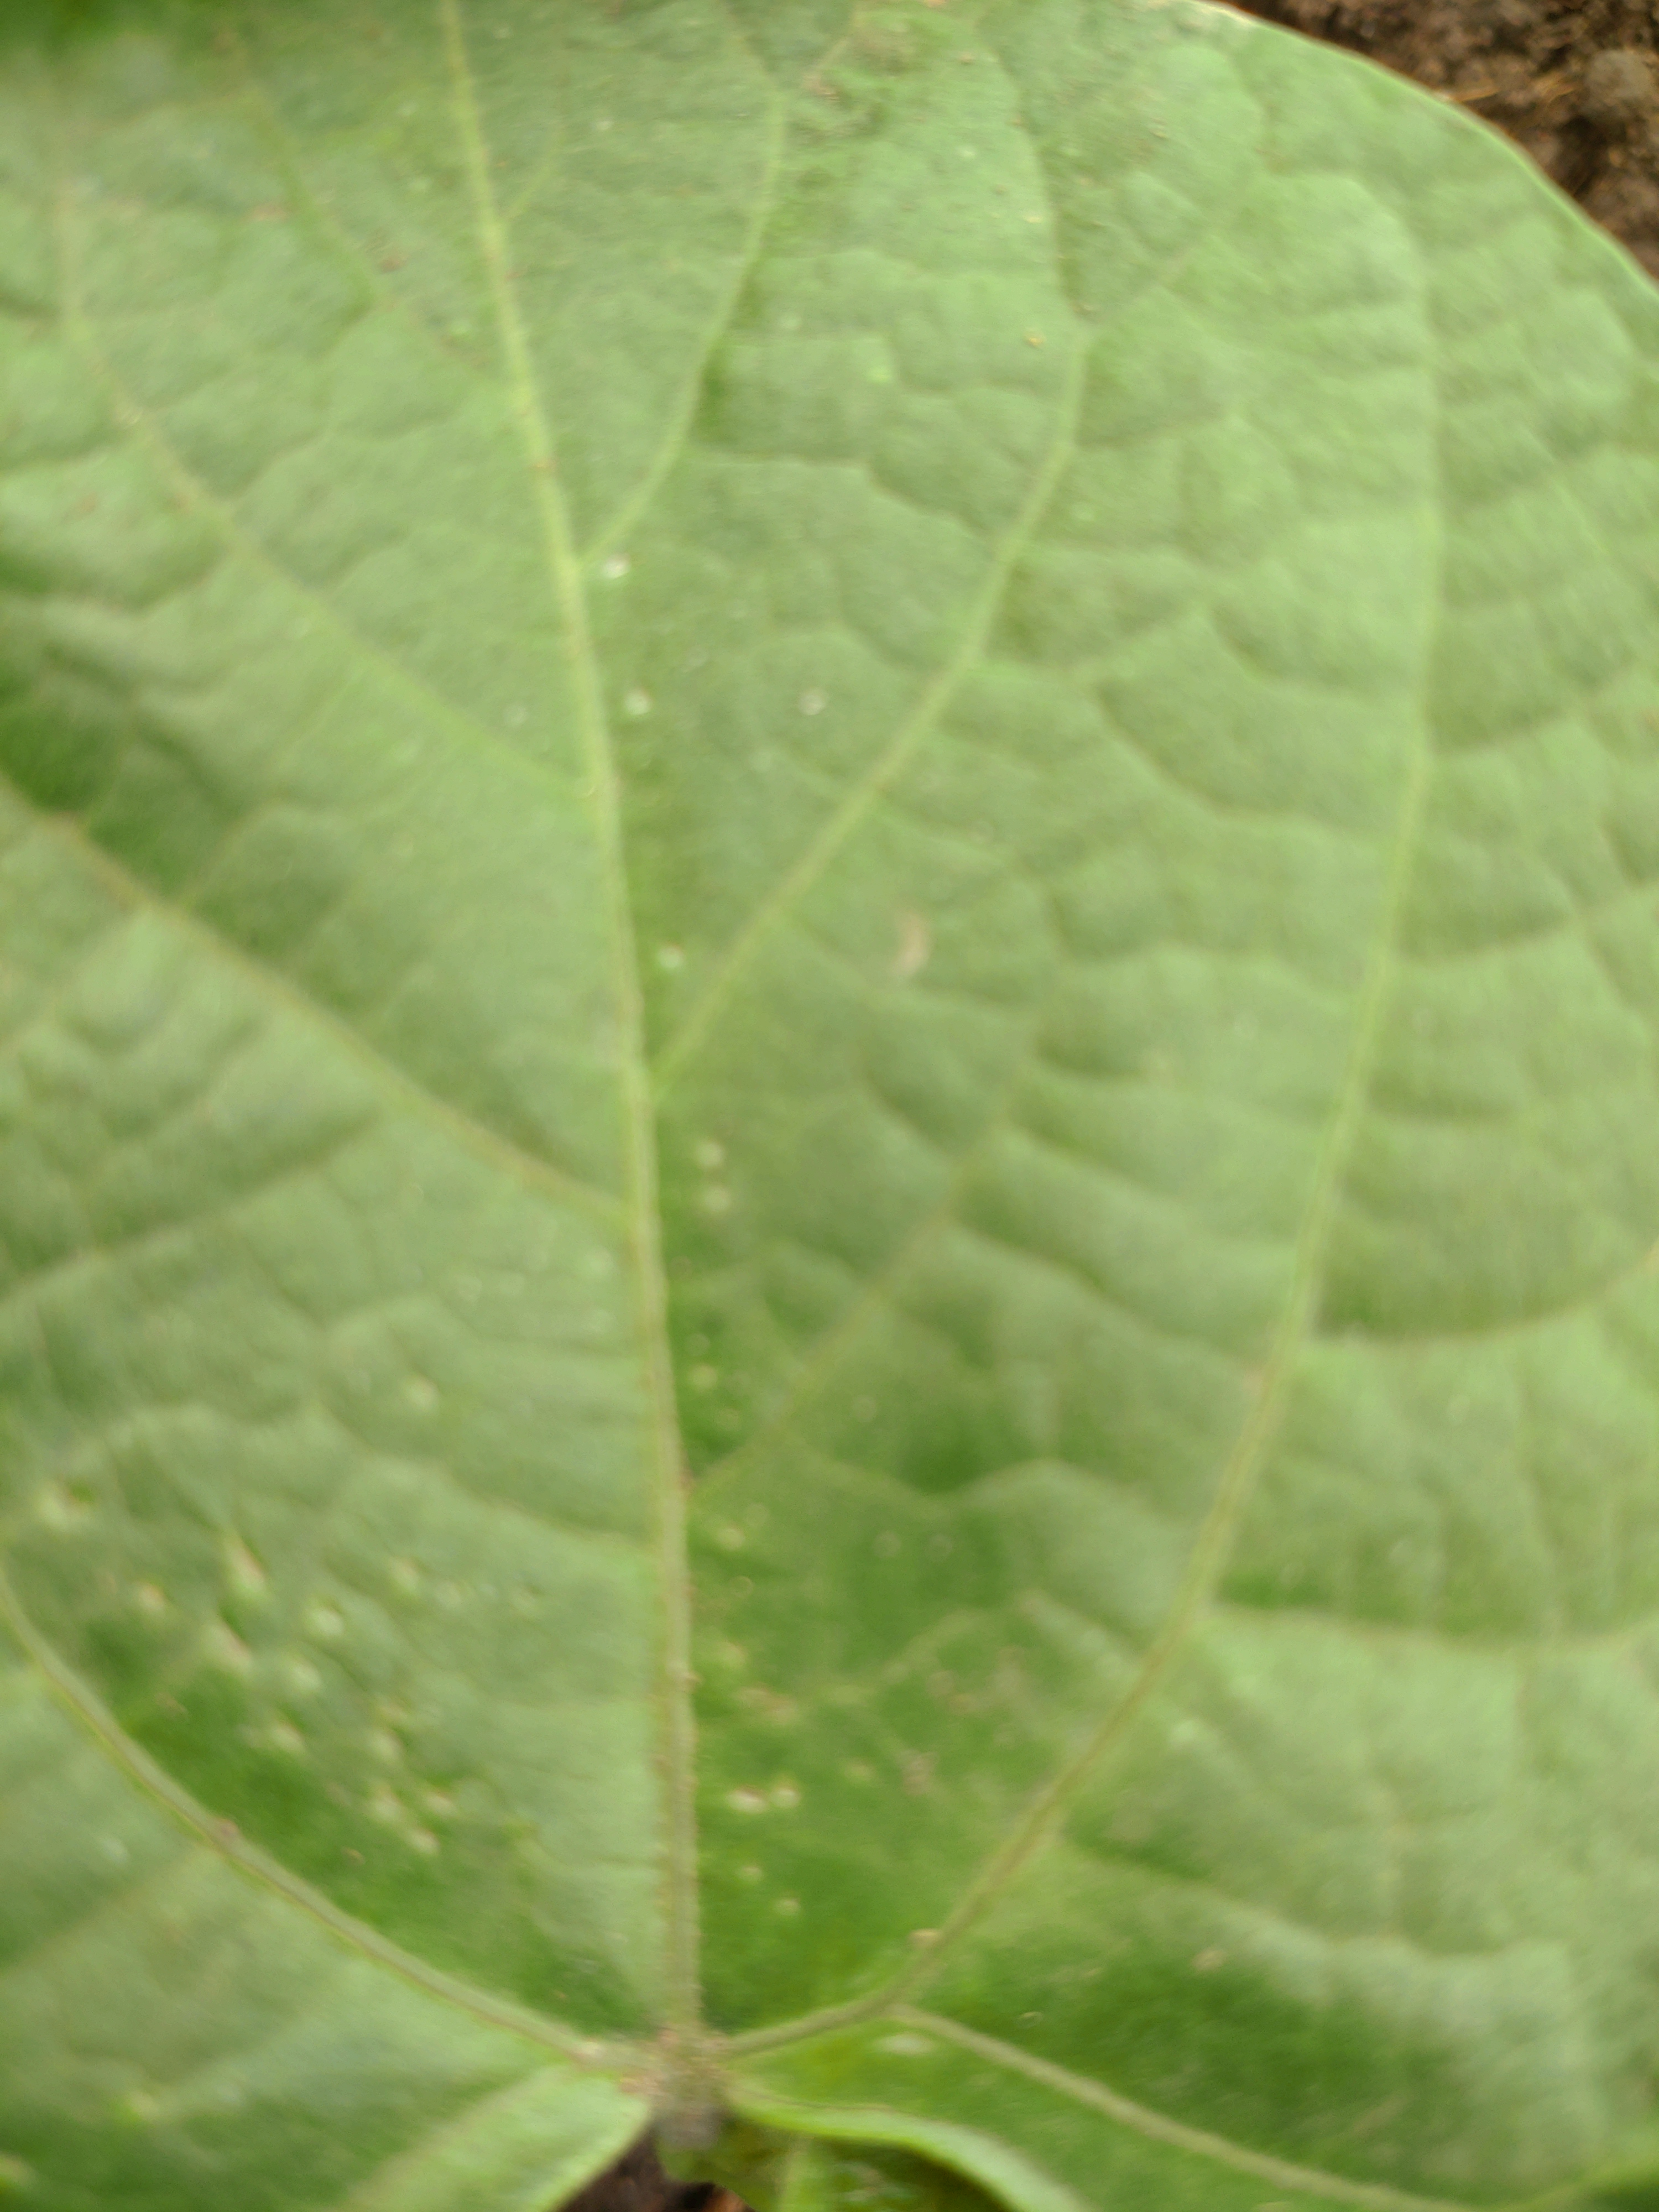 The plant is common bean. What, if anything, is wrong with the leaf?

healthy
